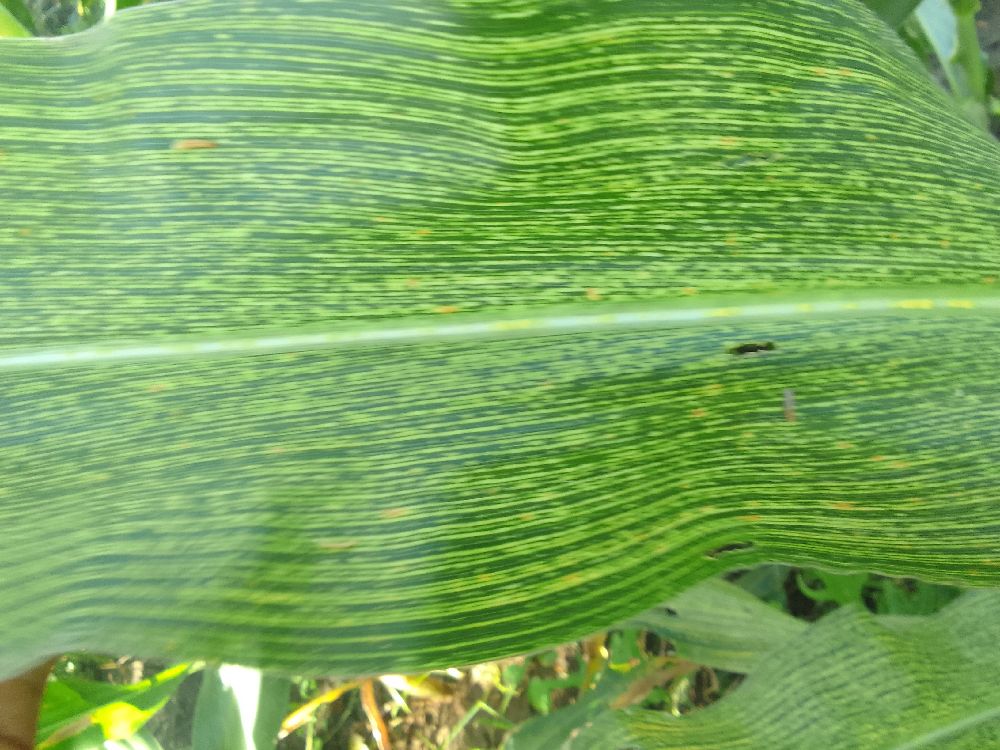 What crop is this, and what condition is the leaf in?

maize, maize streak virus
